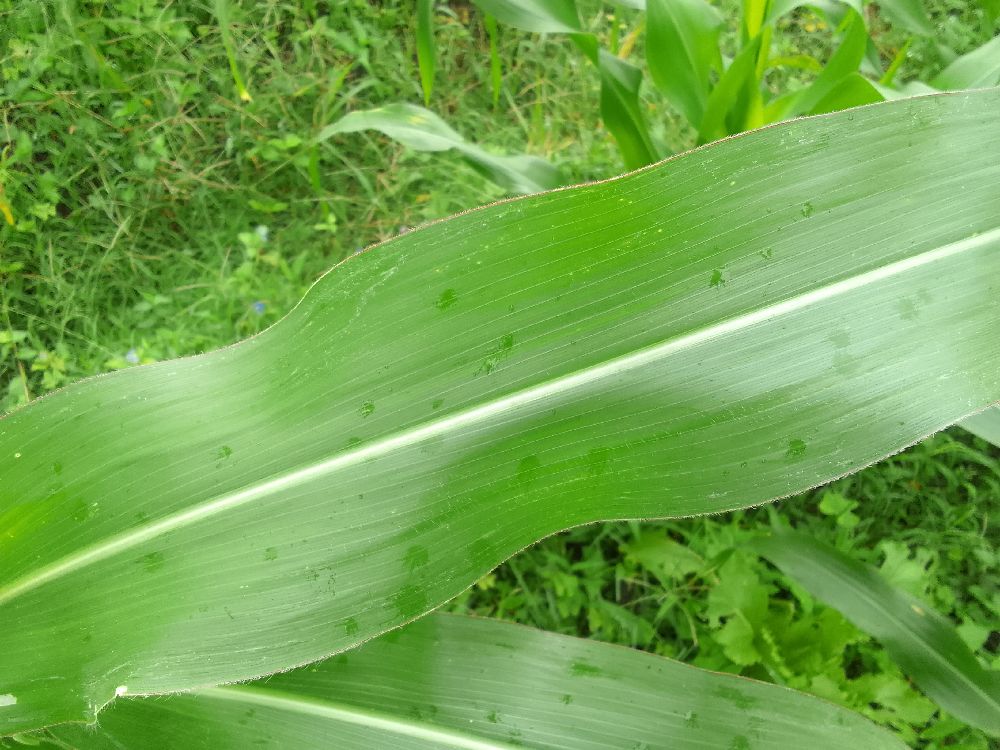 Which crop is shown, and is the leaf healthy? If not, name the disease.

maize, healthy
